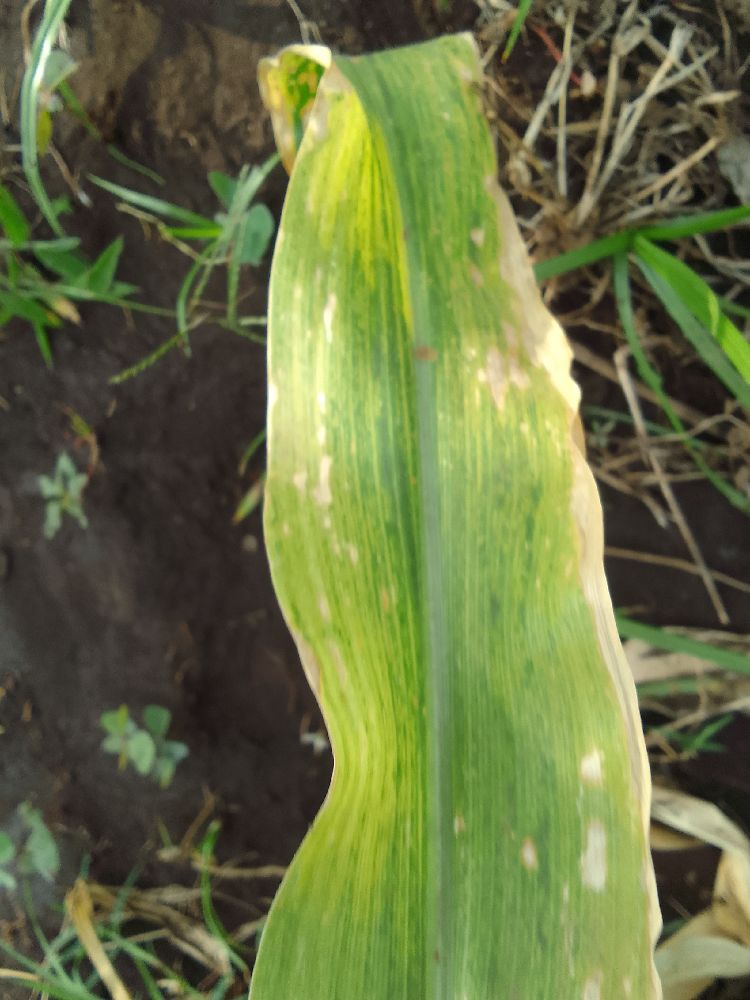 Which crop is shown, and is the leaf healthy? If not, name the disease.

maize, maize lethal necrosis
